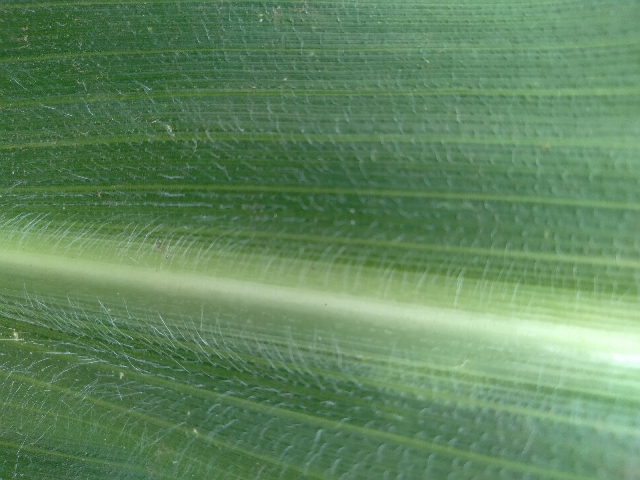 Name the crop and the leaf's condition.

maize, healthy
